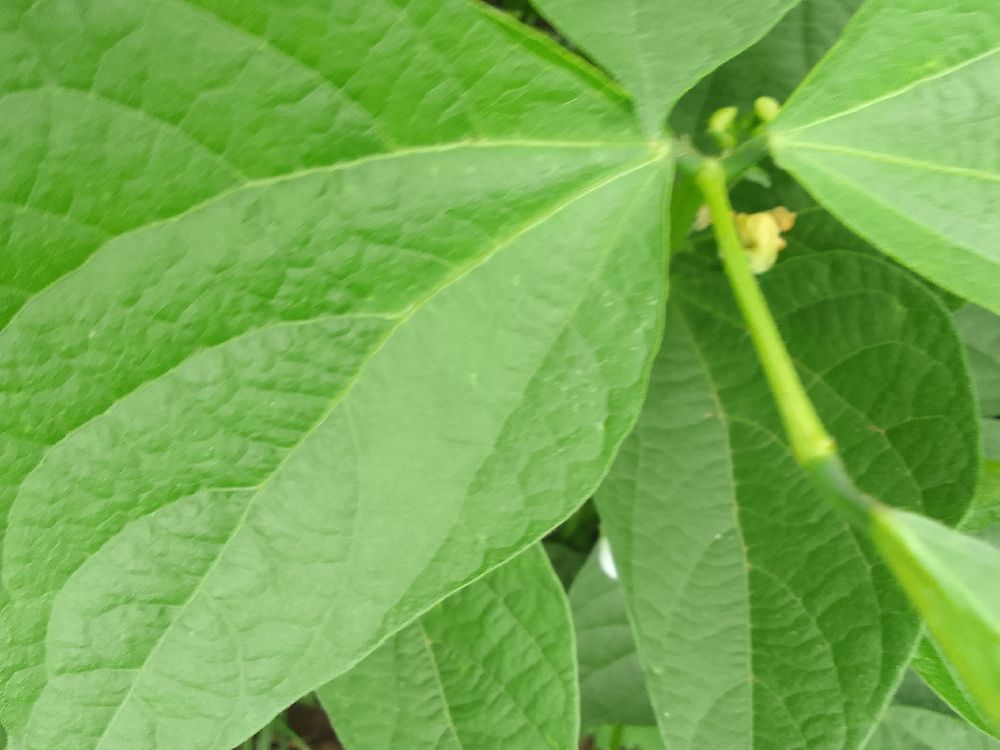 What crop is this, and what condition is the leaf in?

common bean, healthy
